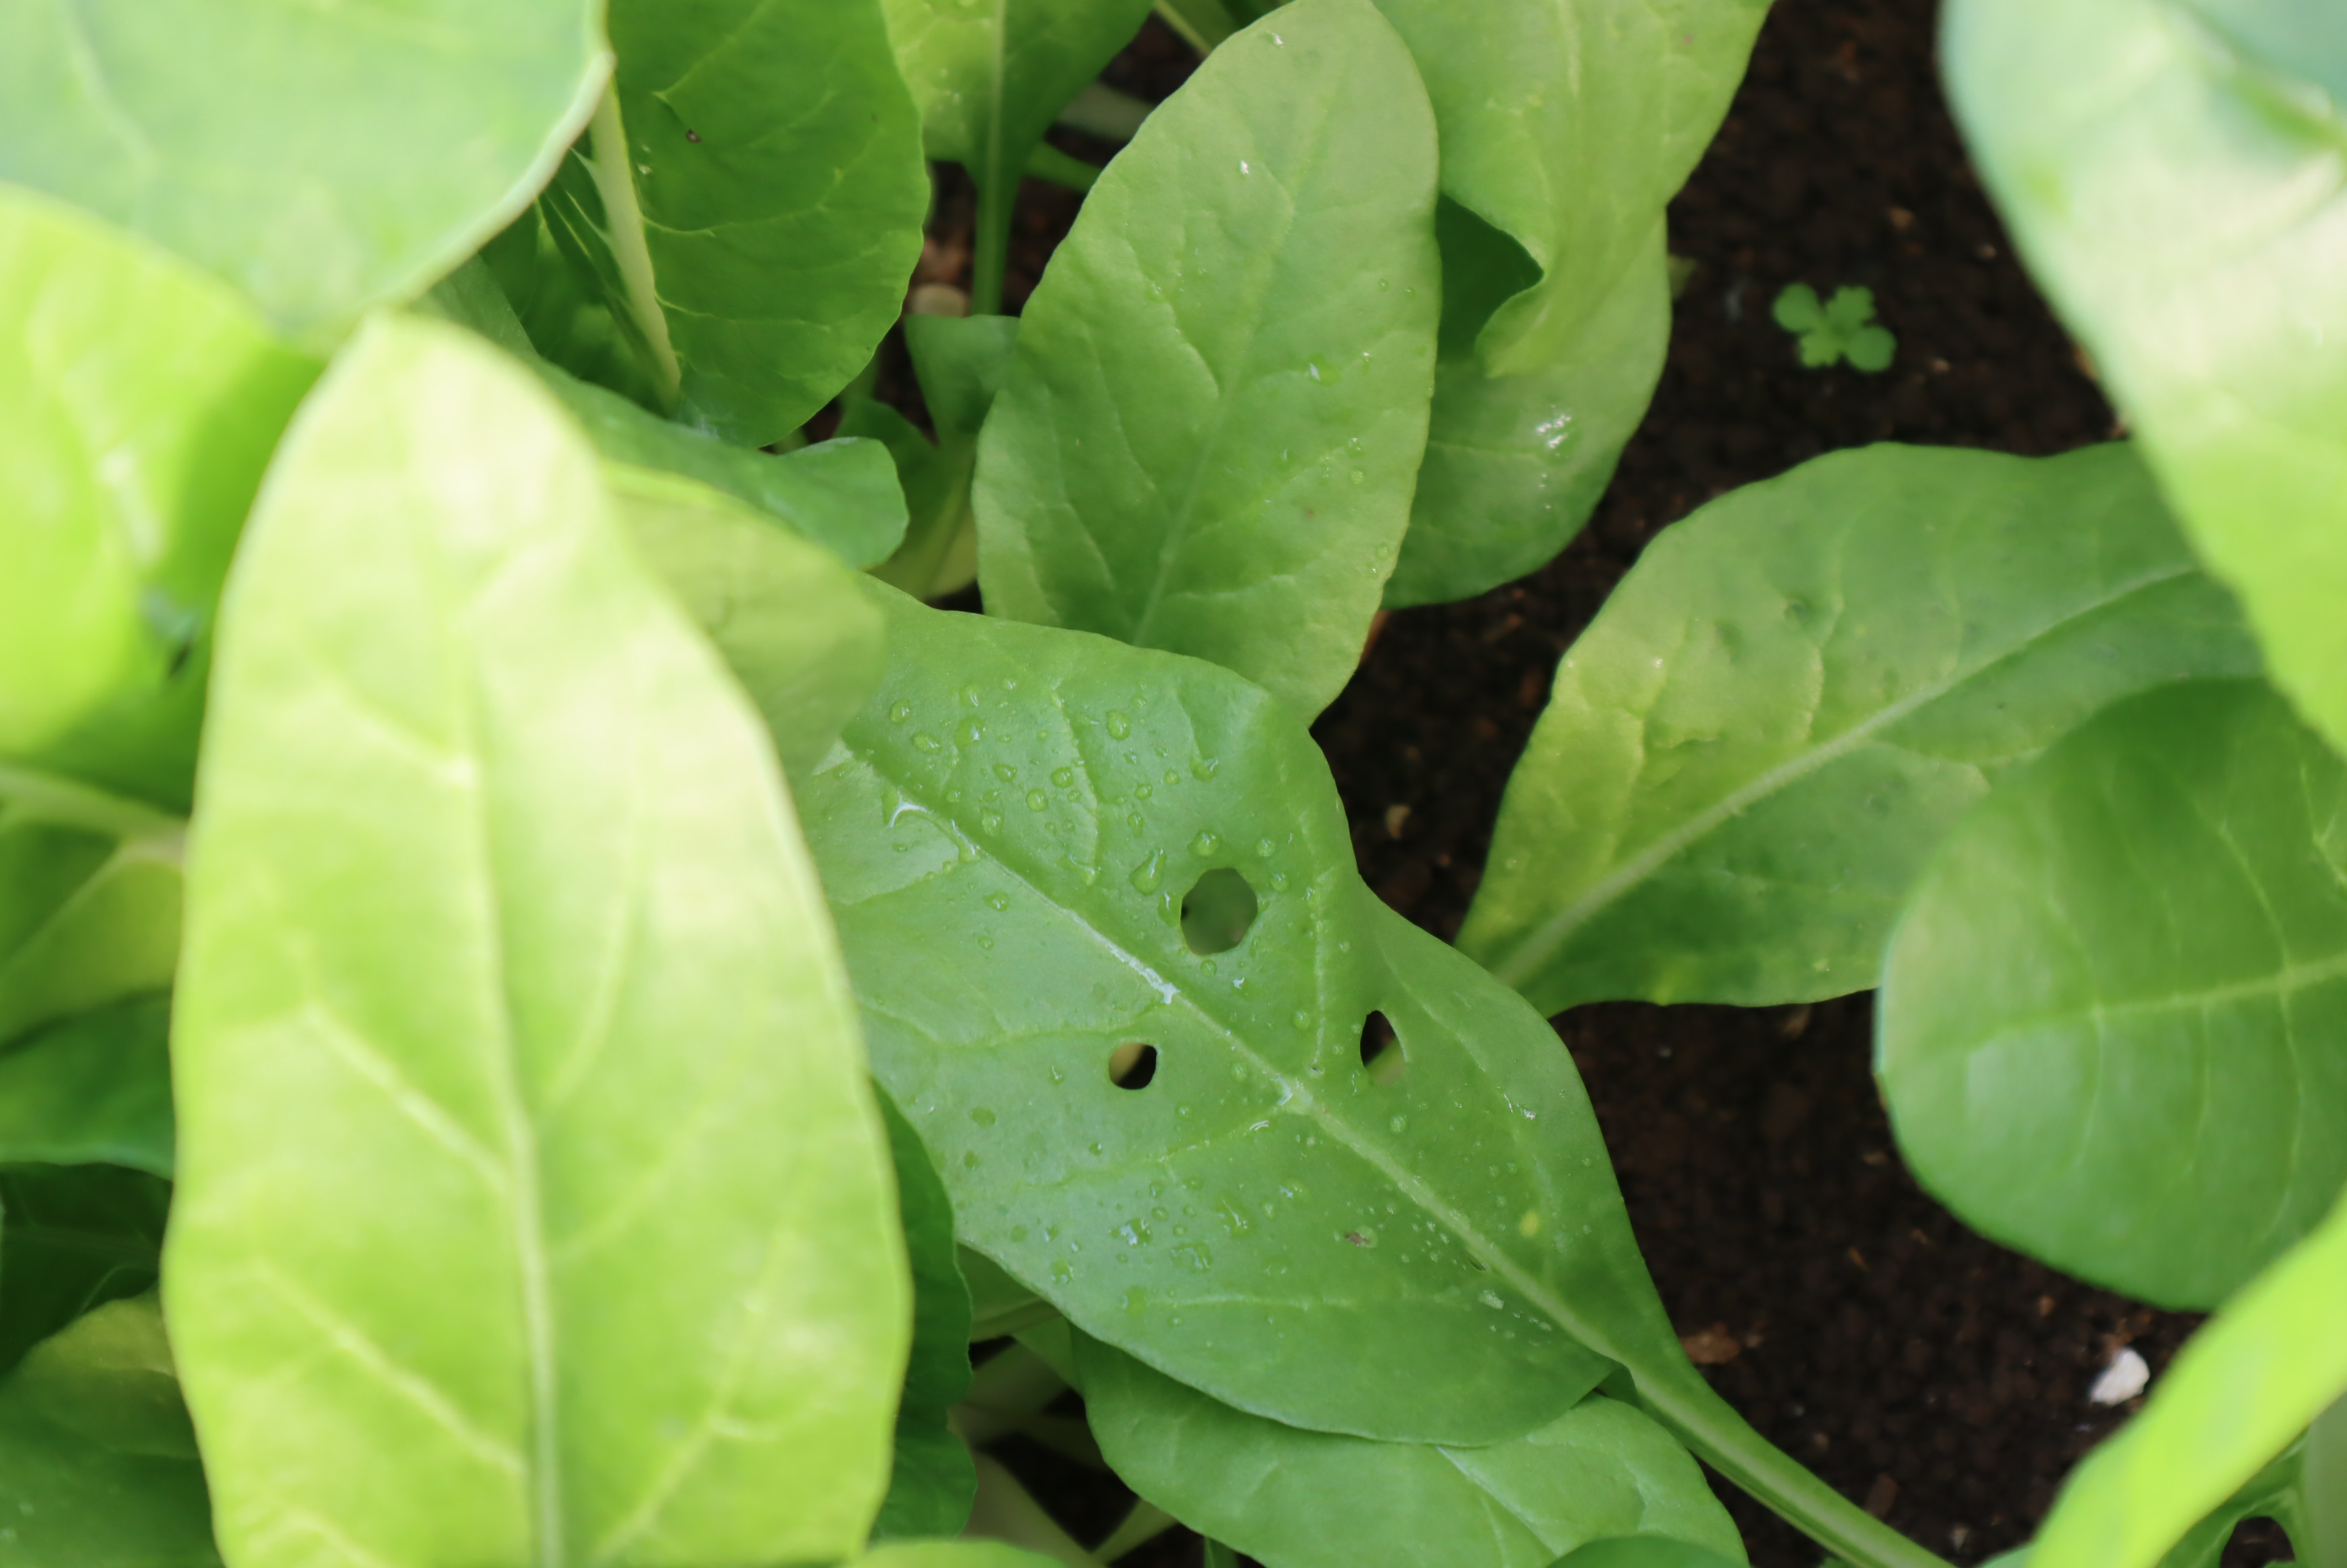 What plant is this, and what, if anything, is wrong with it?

chard, phytophagous
